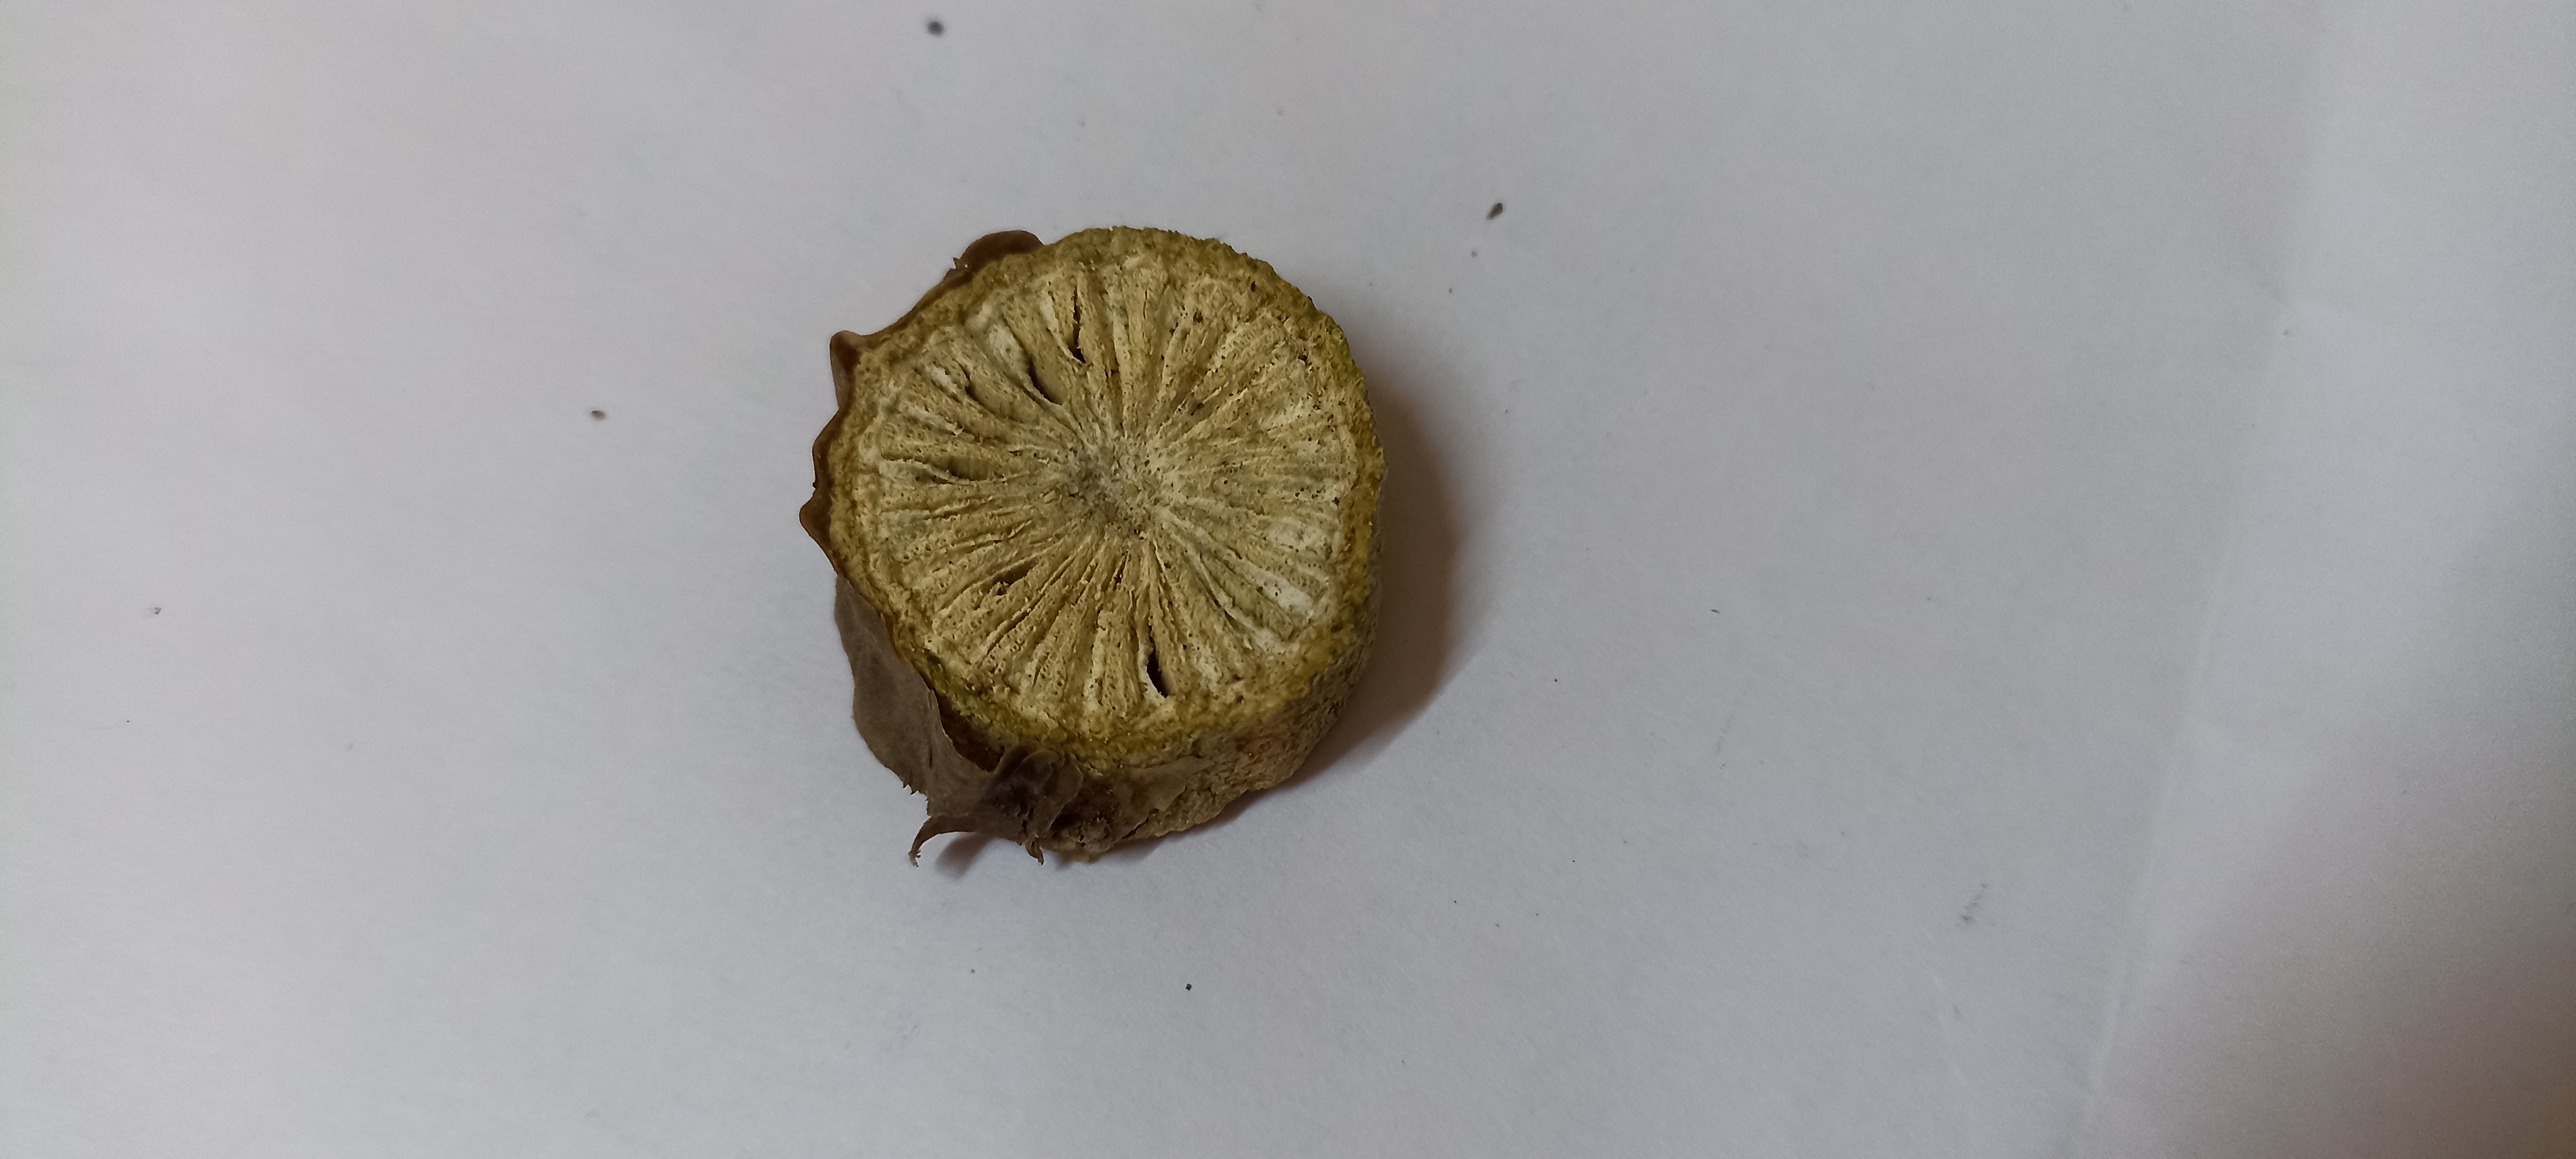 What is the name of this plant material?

gulvel
